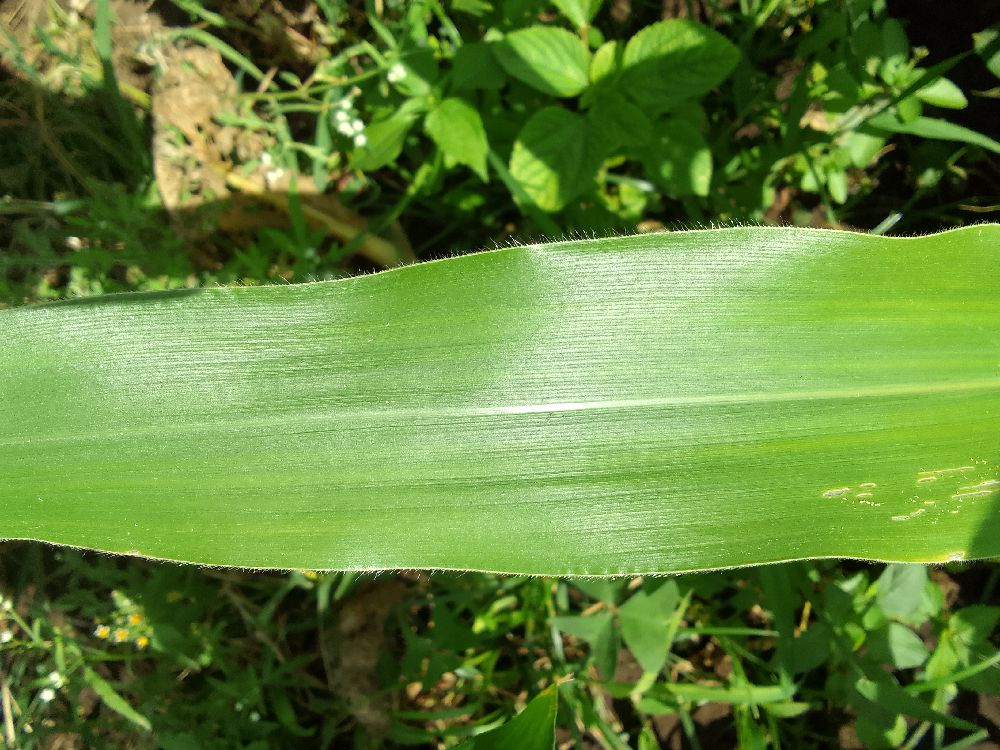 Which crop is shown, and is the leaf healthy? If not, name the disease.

maize, healthy
